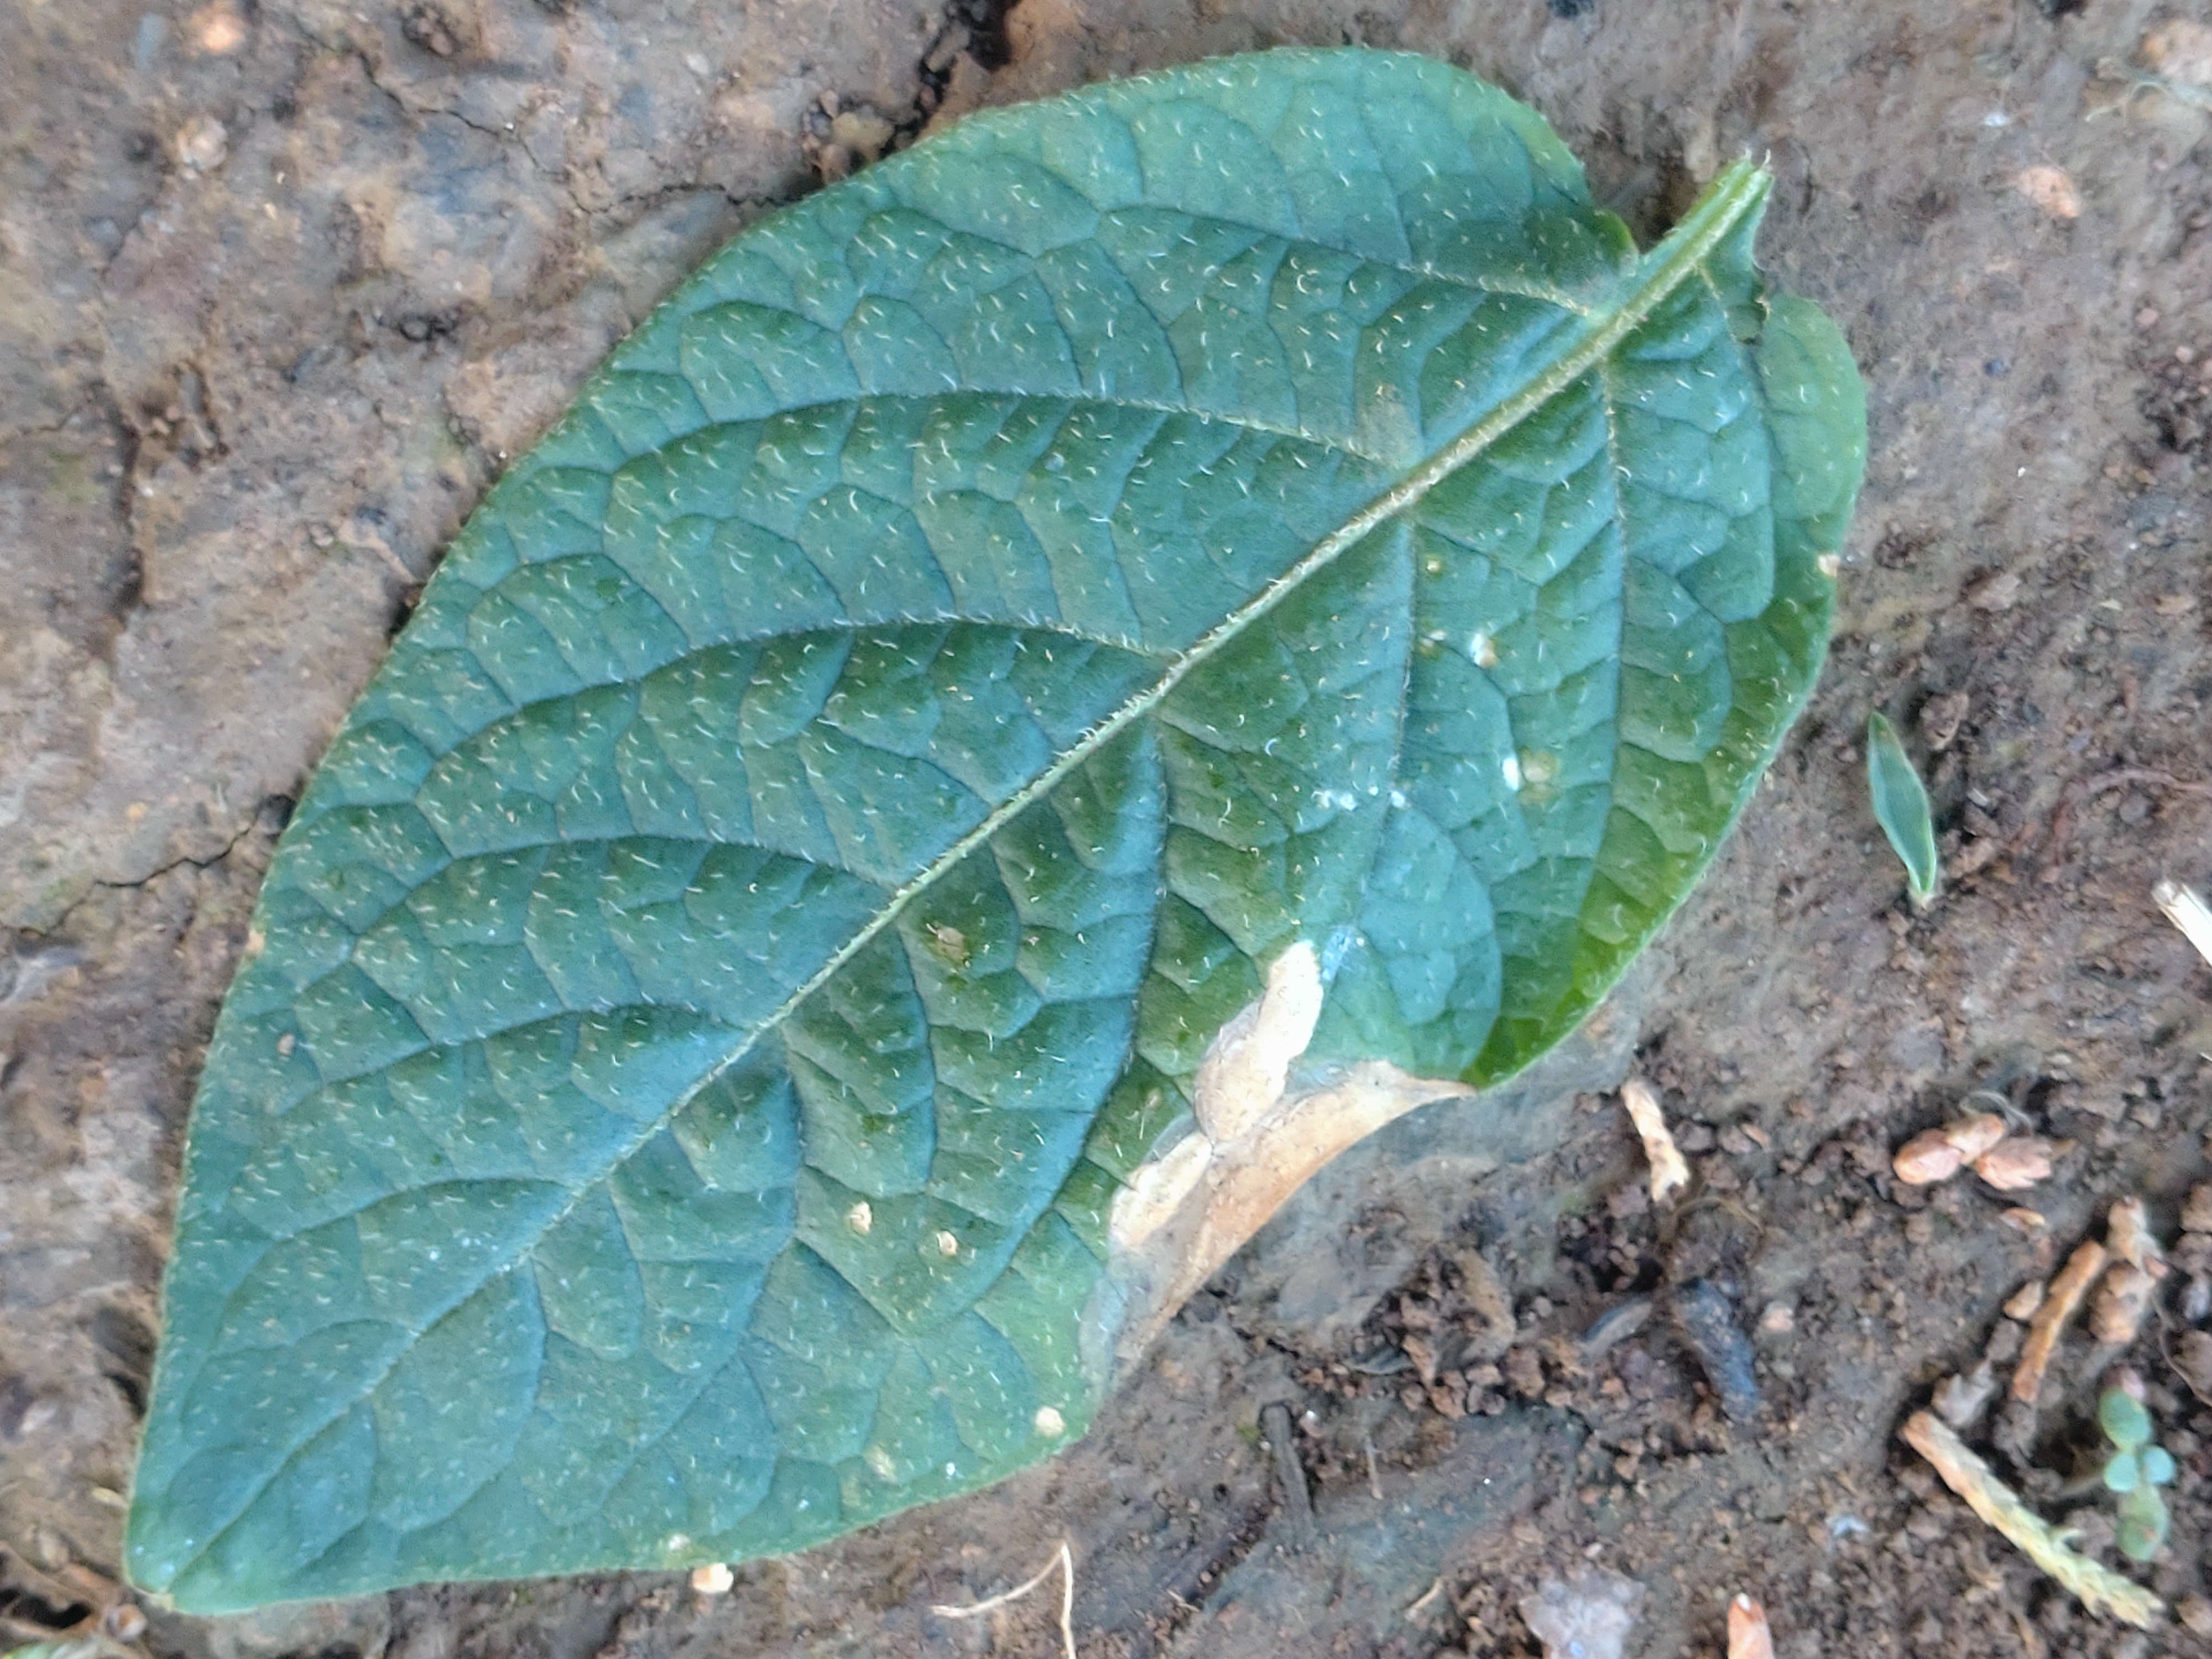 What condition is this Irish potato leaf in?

early blight
